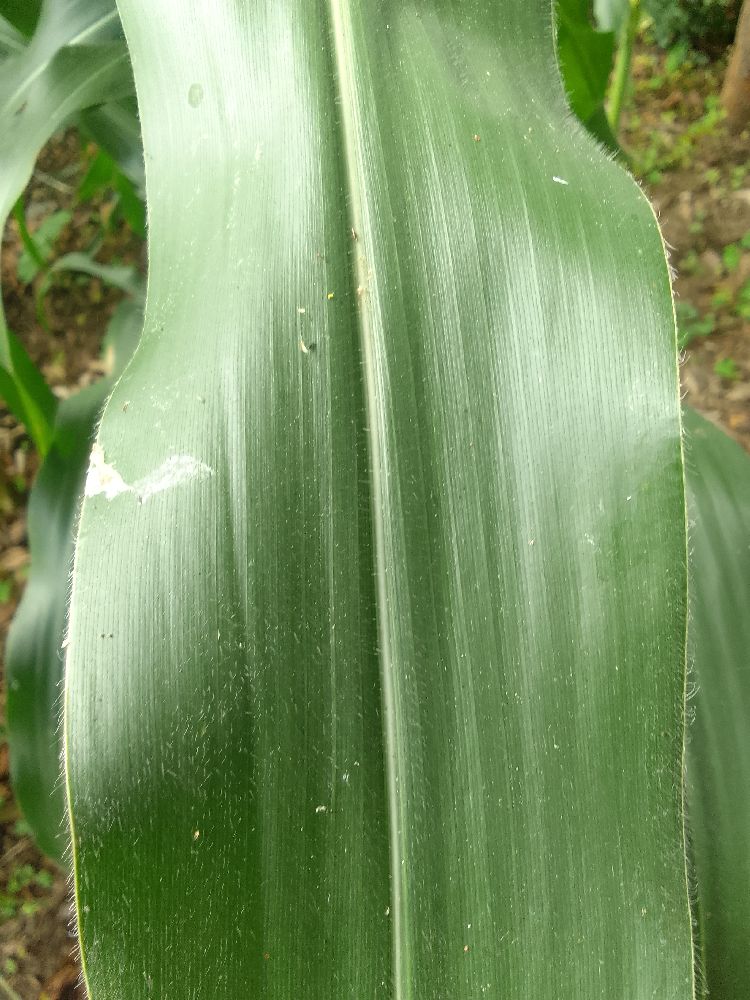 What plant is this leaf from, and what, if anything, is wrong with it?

maize, healthy
